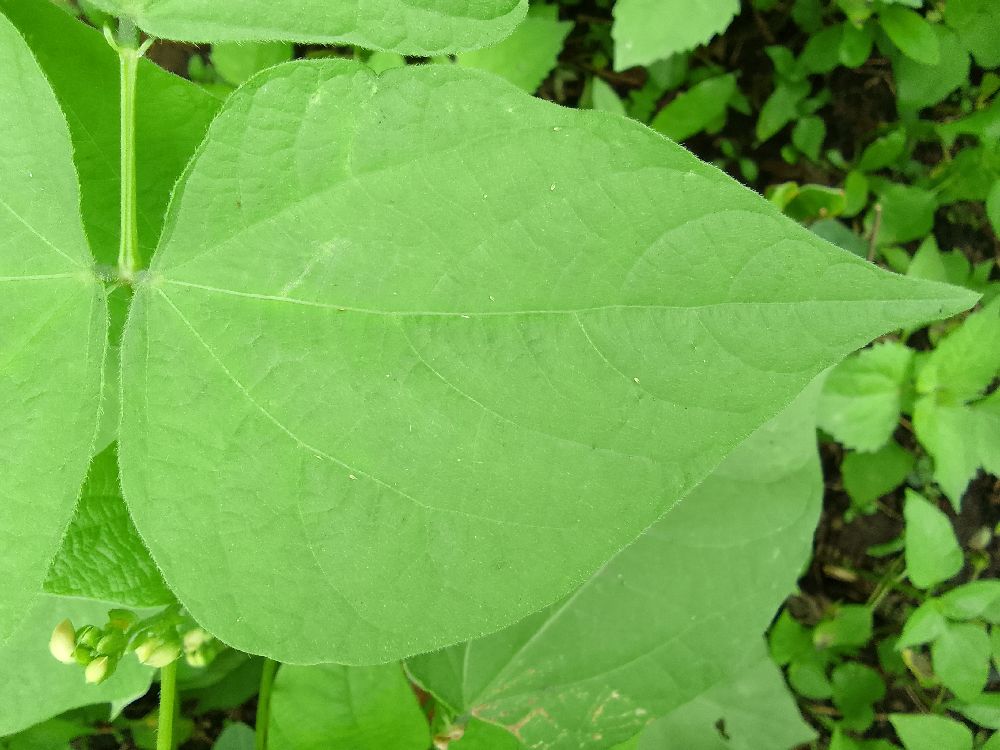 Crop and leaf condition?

common bean, healthy
